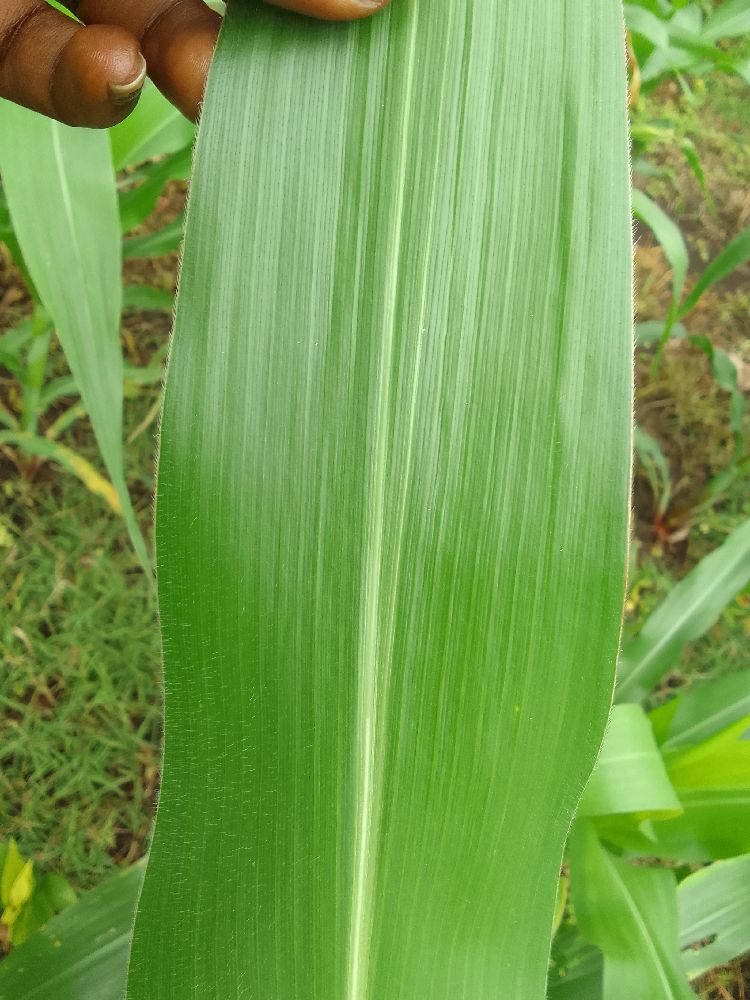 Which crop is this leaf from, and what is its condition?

maize, healthy
